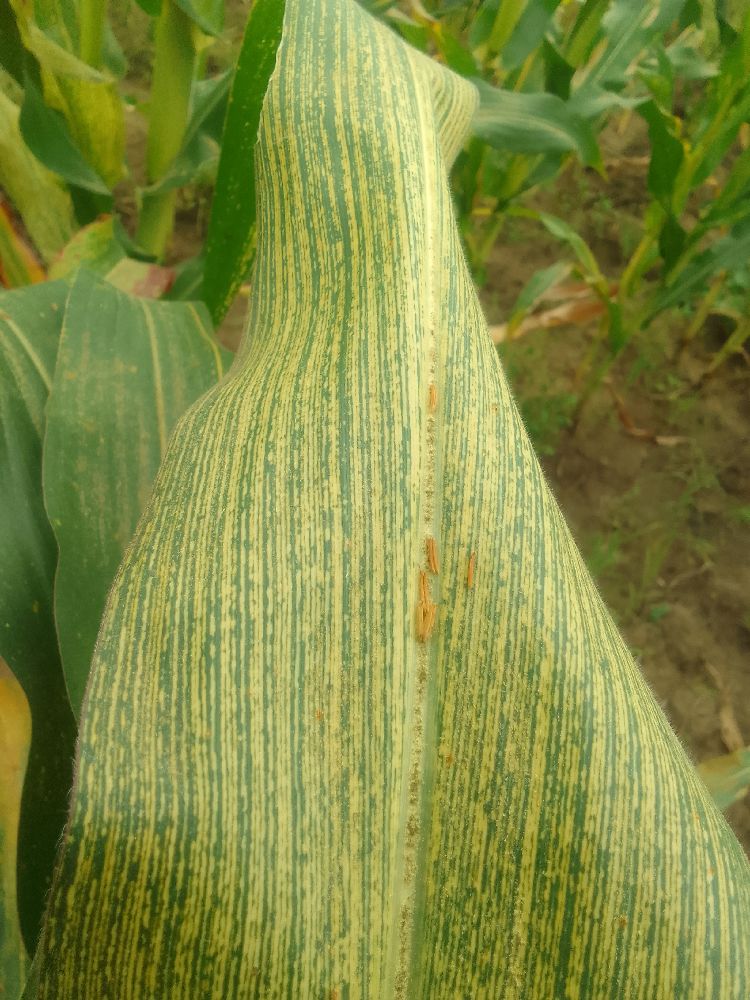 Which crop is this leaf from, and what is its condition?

maize, maize streak virus
